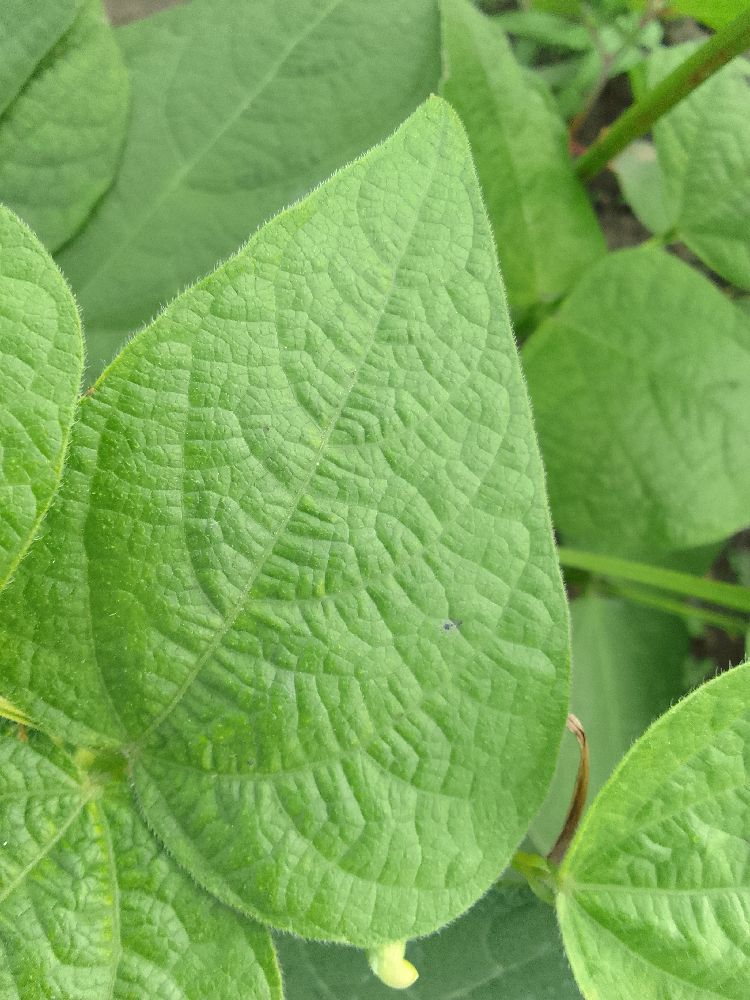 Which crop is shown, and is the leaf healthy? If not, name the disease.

common bean, healthy
